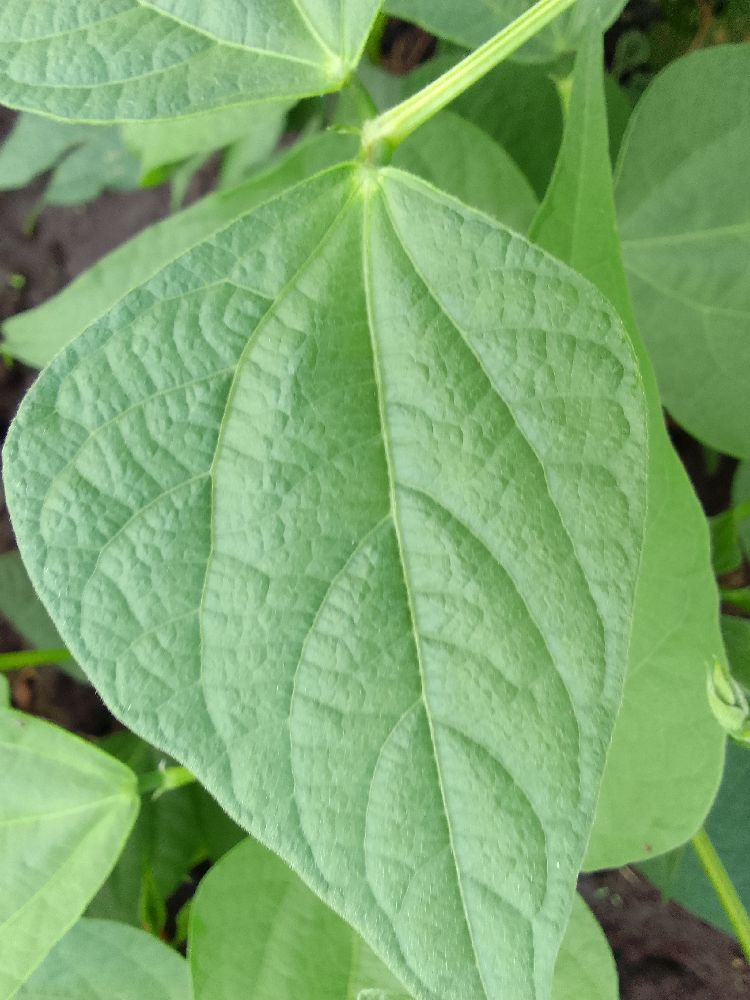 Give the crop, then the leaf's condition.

common bean, healthy
